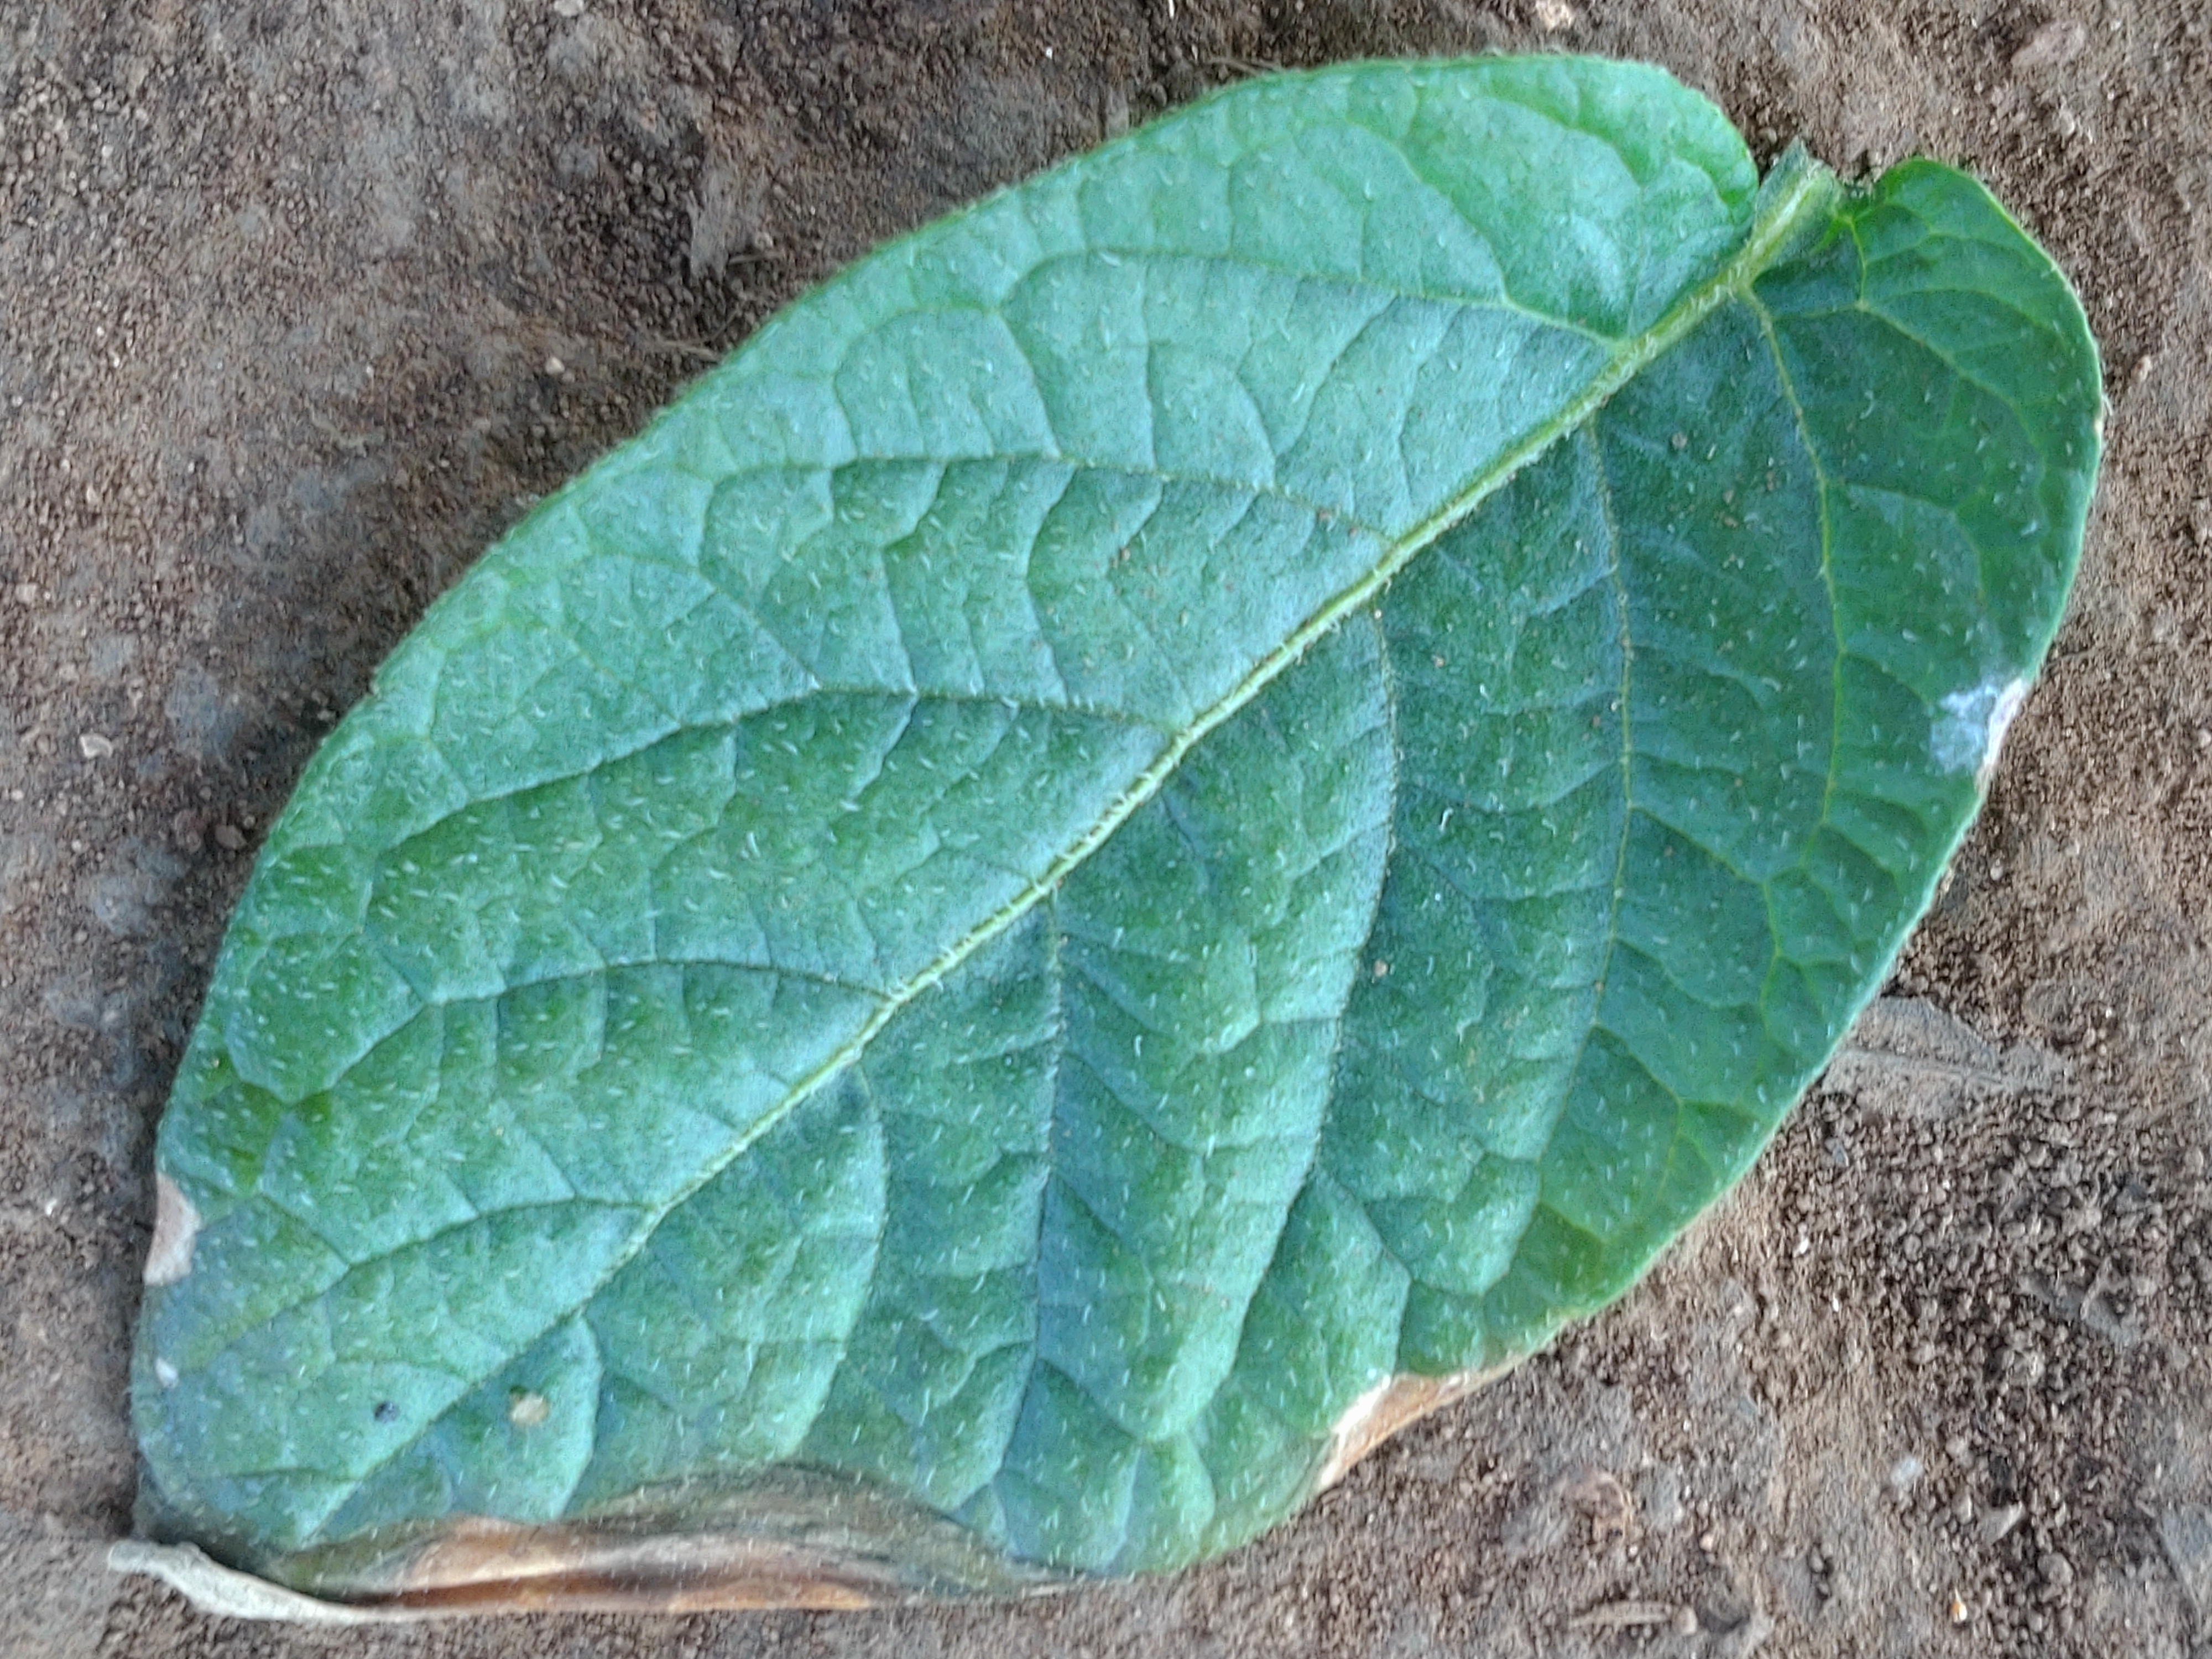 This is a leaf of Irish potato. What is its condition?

early blight
